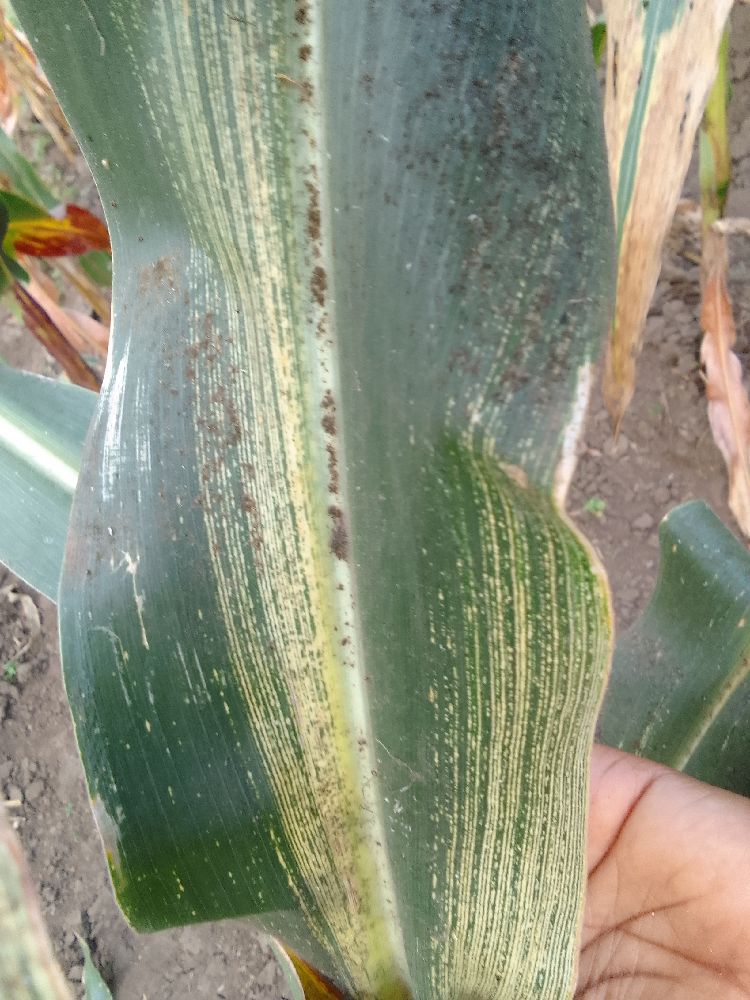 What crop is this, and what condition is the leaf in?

maize, maize streak virus
